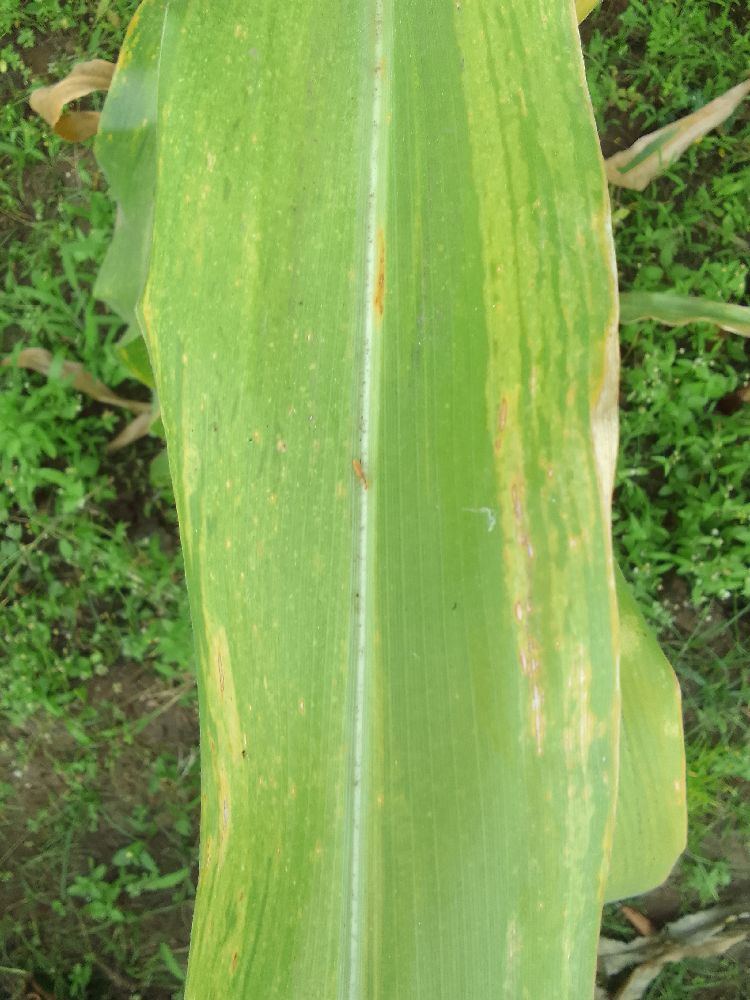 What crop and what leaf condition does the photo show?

maize, maize lethal necrosis
